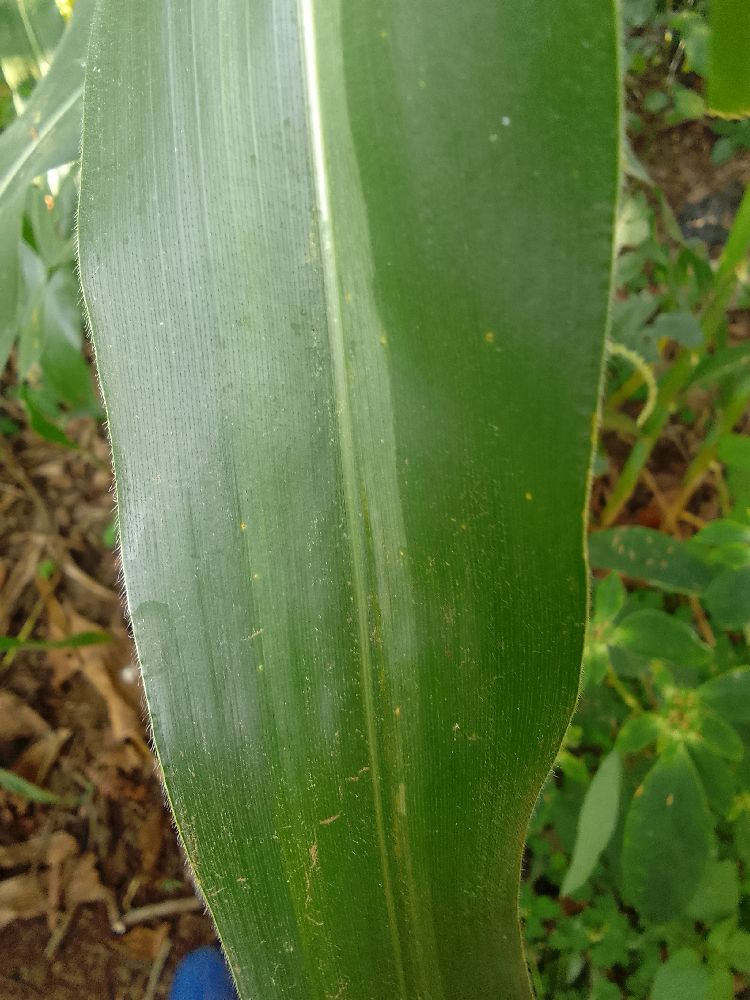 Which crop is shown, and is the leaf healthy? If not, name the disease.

maize, healthy
